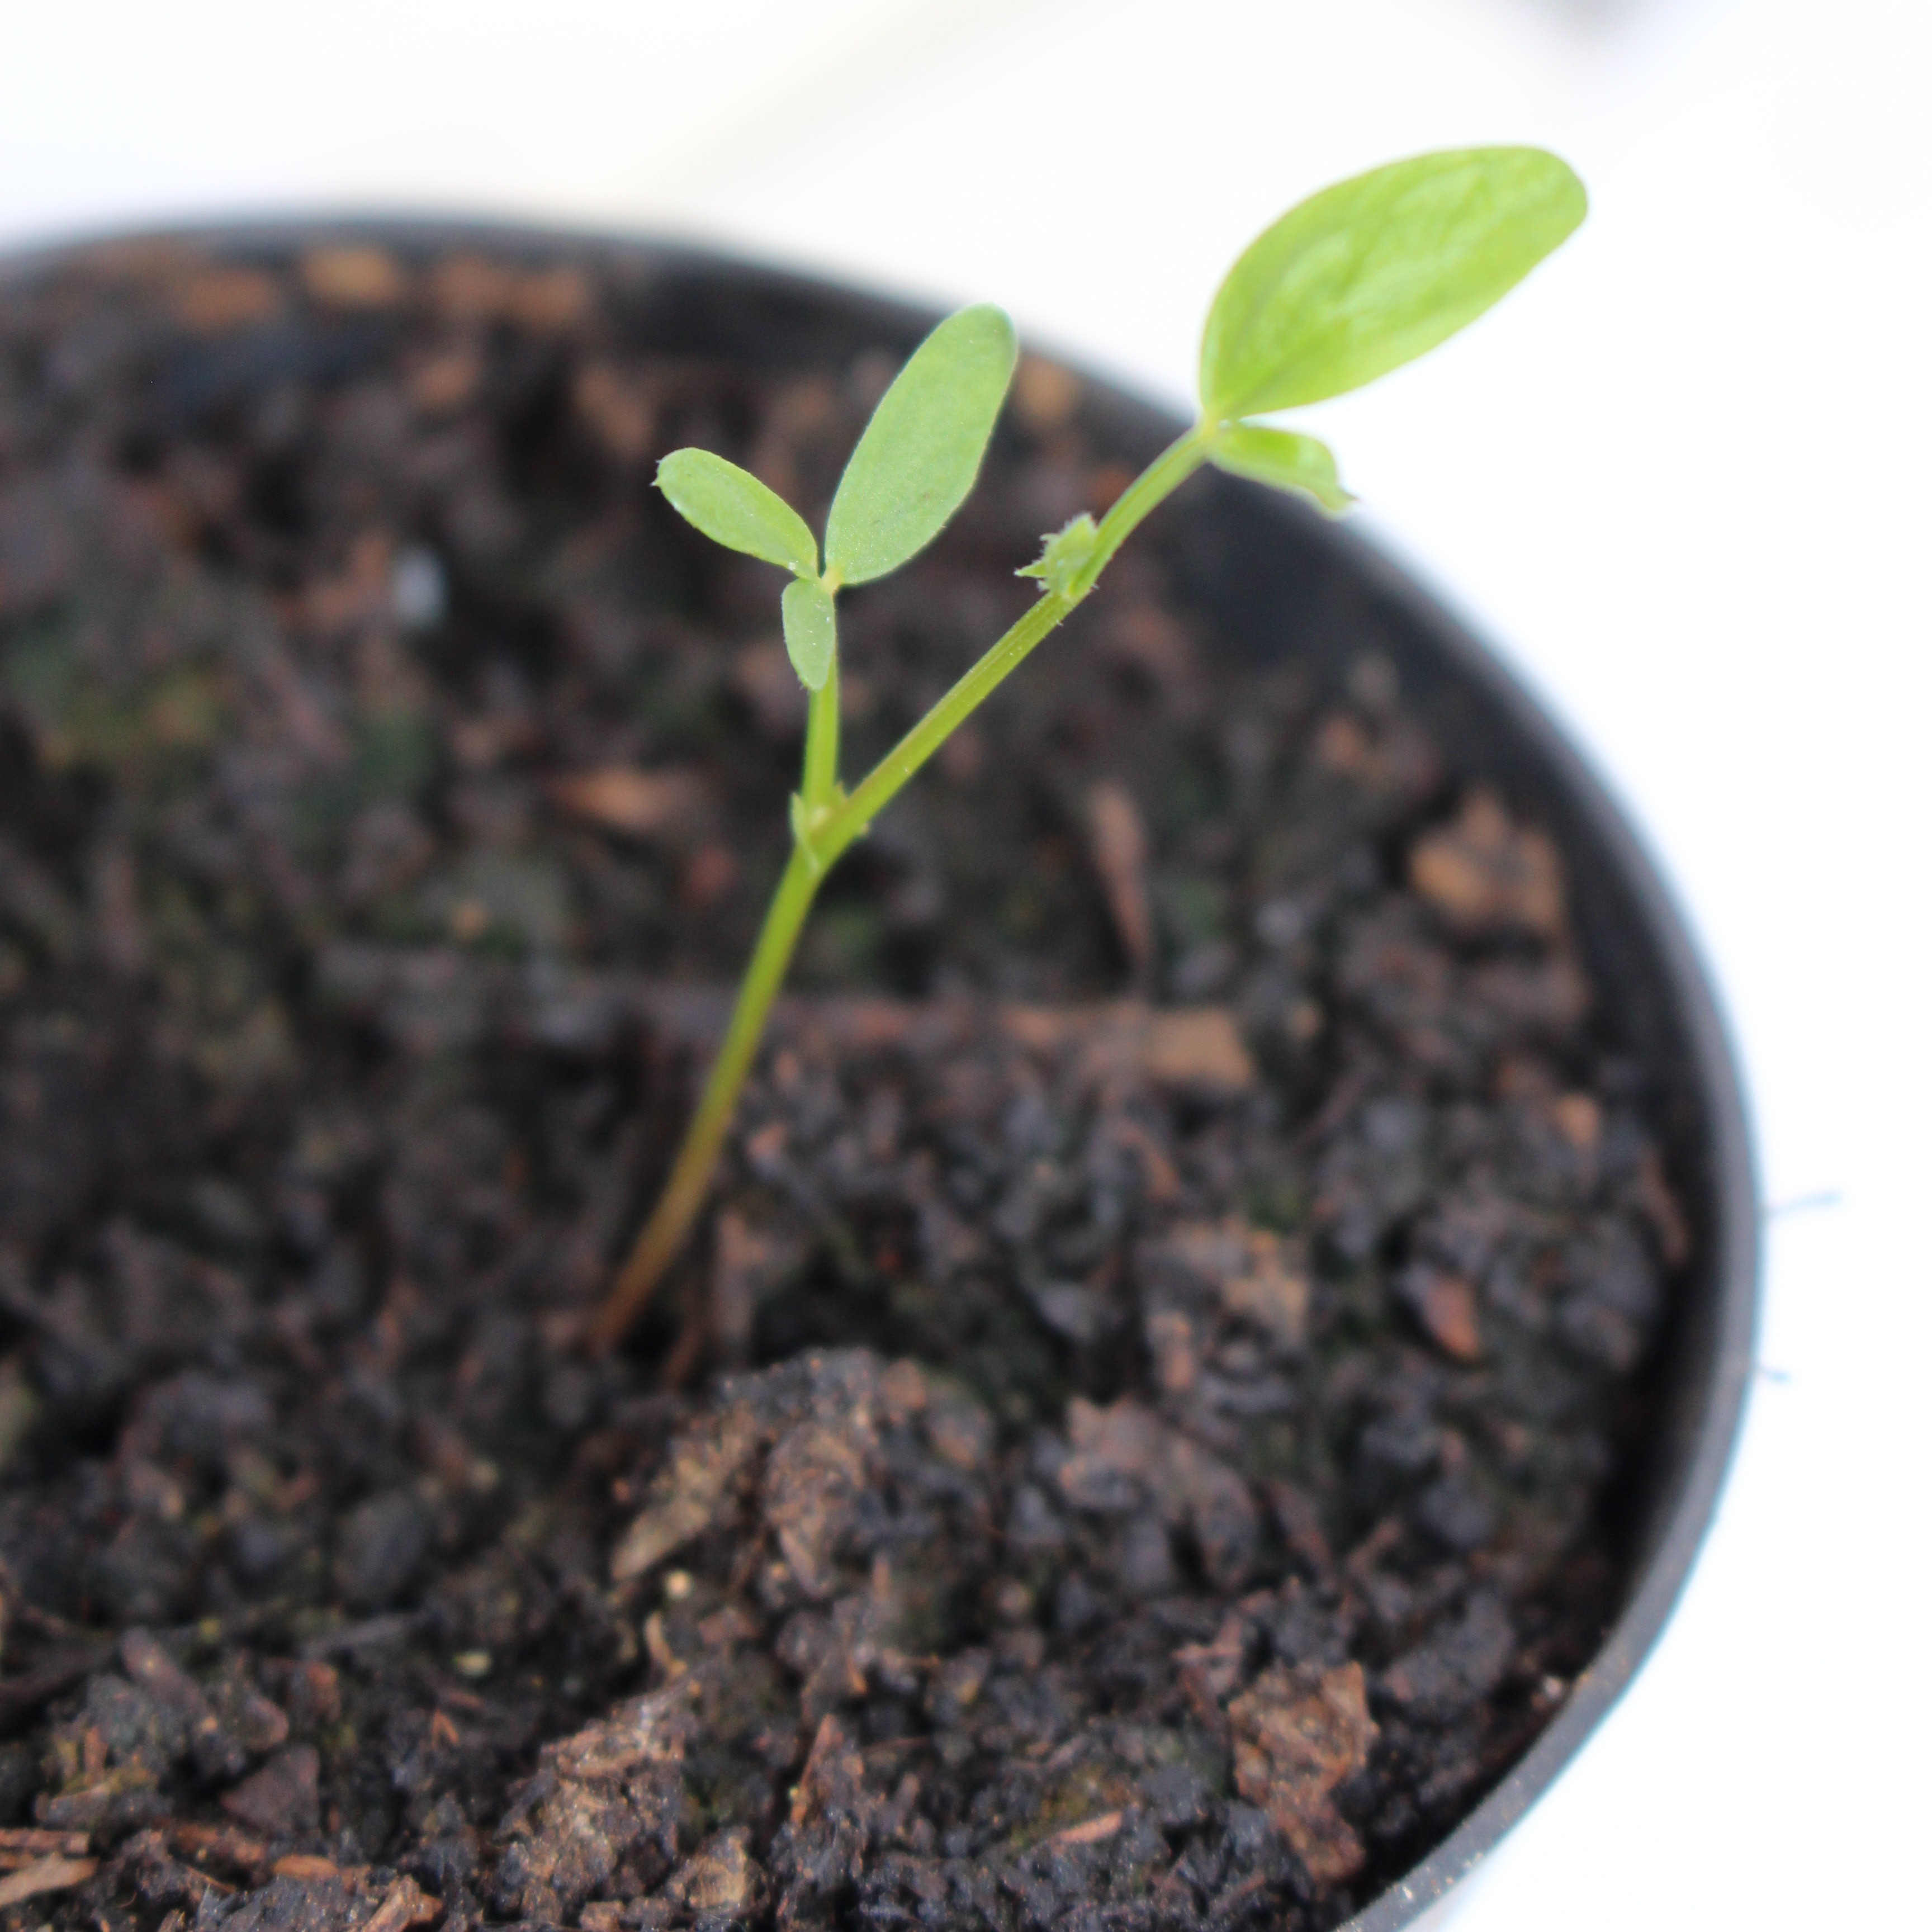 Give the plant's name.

Vicia sativa
